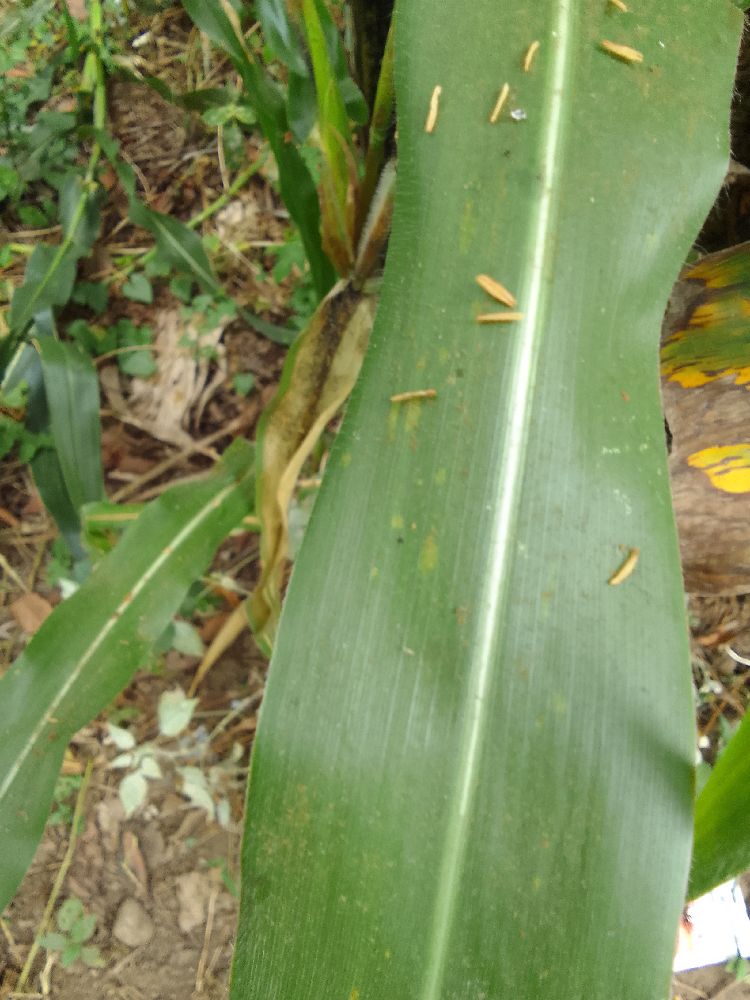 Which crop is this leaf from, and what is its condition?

maize, healthy
